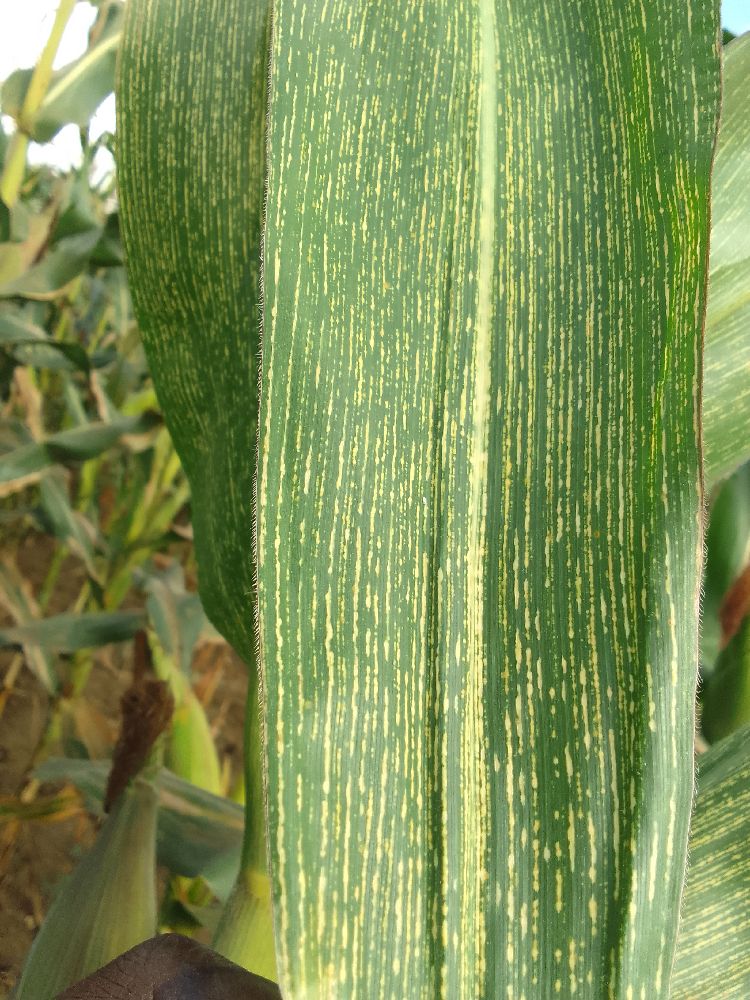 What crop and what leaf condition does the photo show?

maize, maize streak virus
